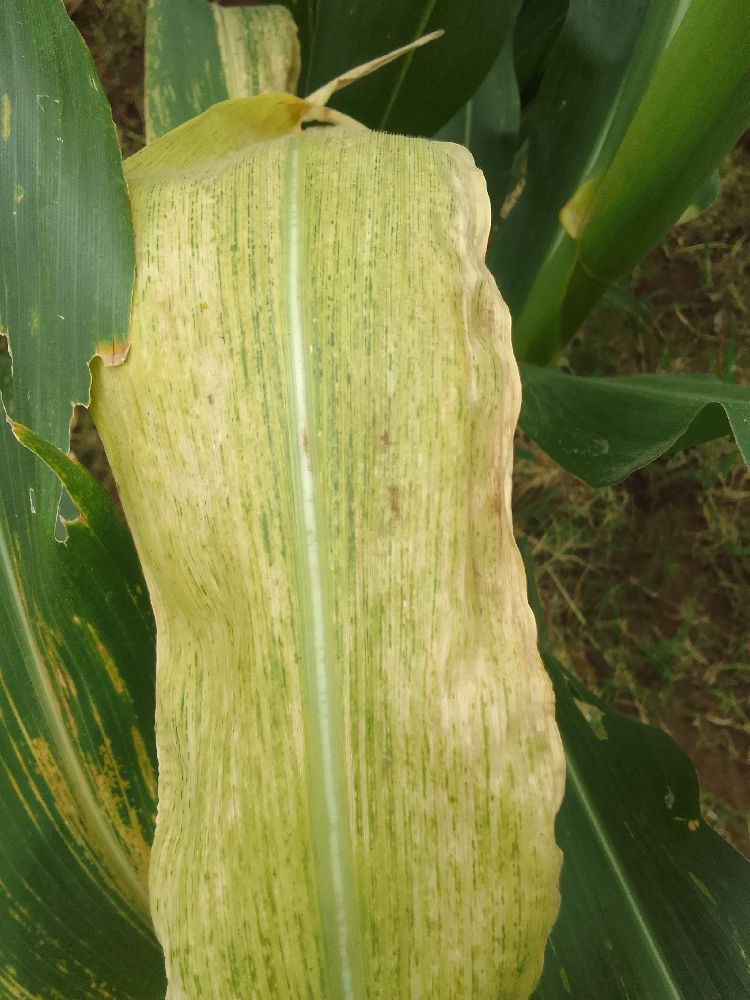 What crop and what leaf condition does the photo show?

maize, maize lethal necrosis
